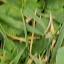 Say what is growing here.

grass
